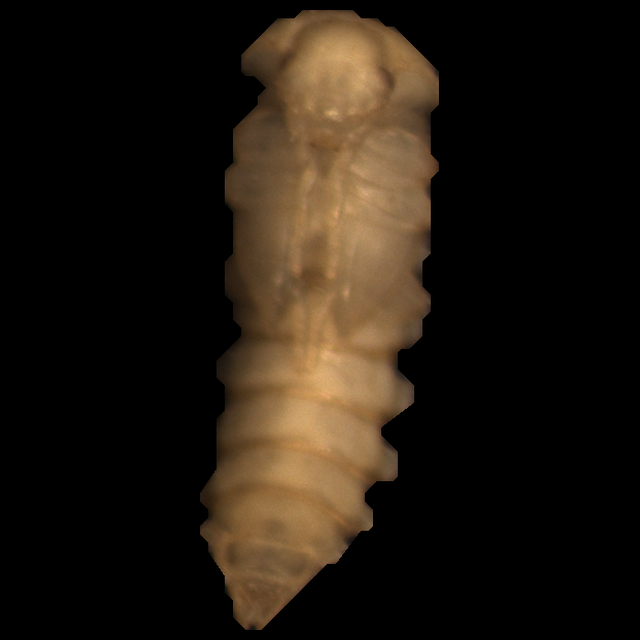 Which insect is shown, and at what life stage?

mealworm pupa
